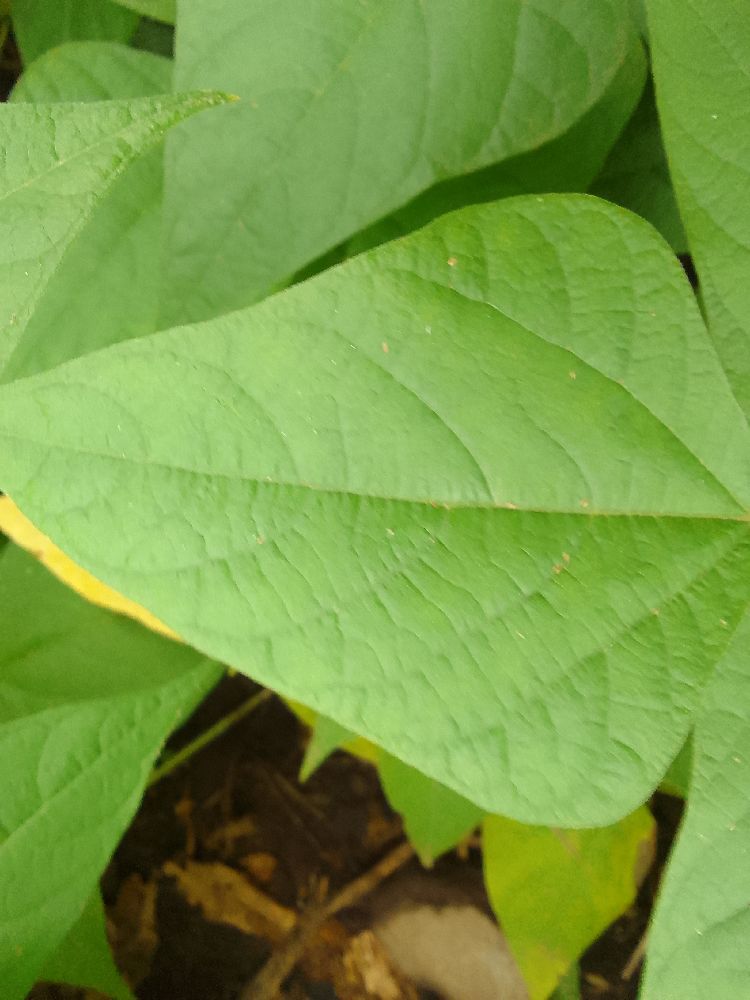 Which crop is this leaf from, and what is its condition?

common bean, healthy
